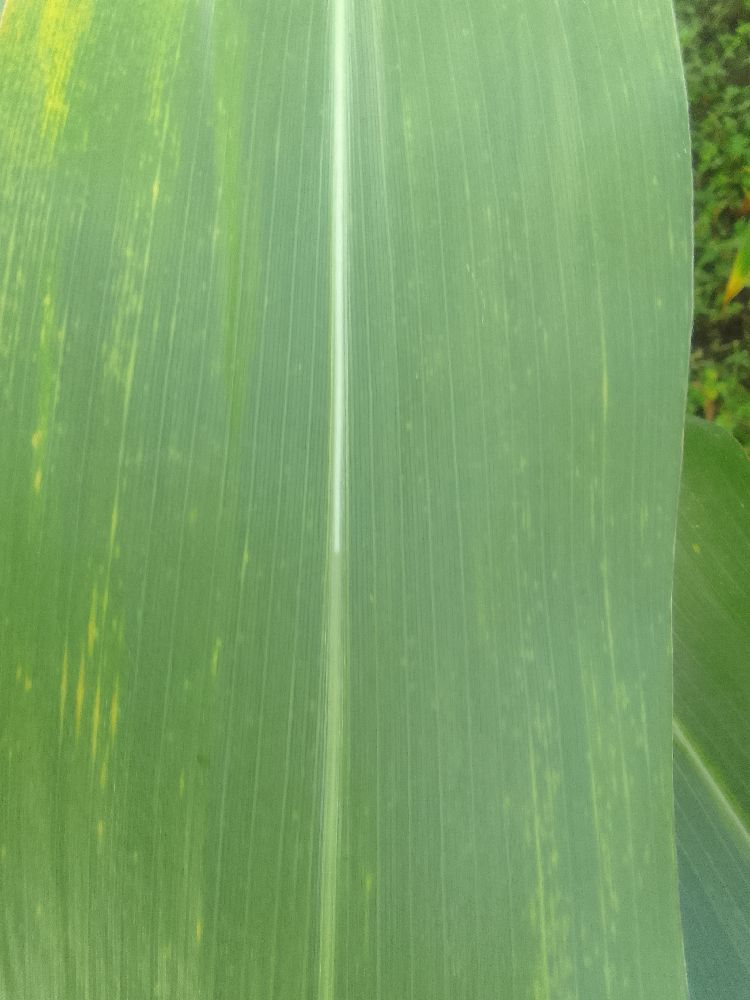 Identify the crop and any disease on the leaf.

maize, healthy
